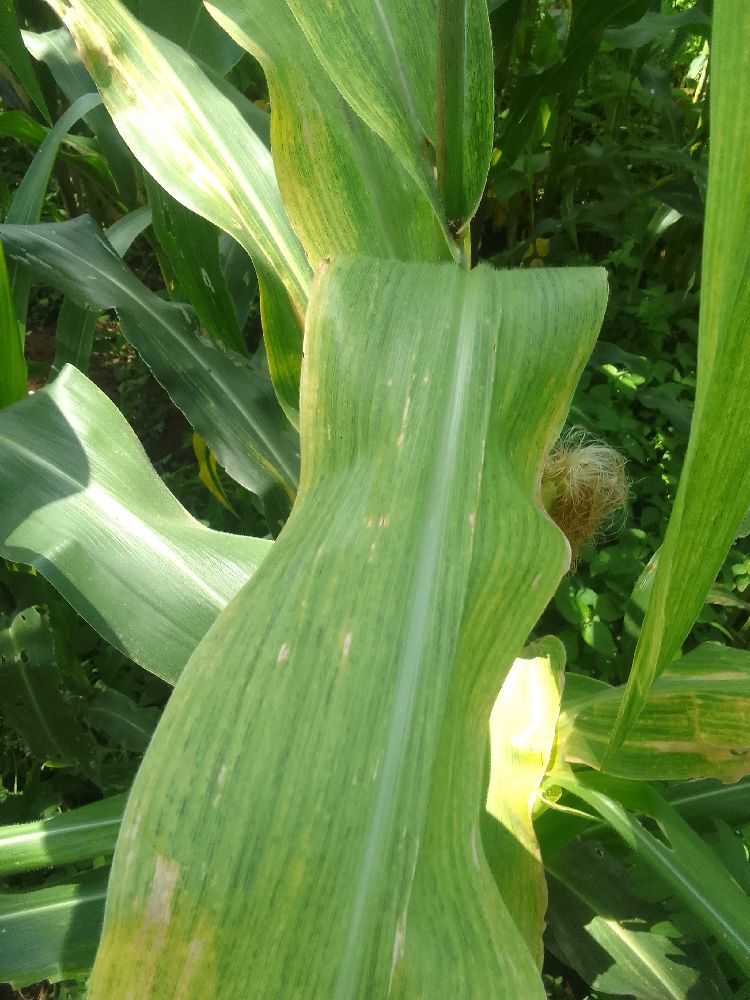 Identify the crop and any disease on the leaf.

maize, maize lethal necrosis
